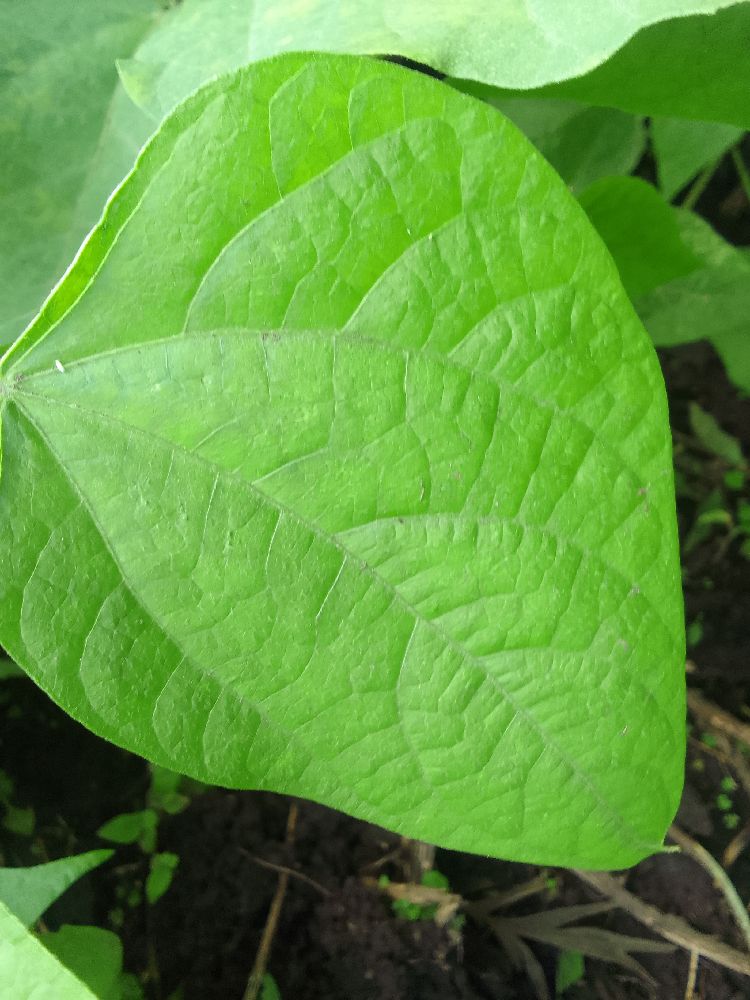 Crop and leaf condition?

common bean, healthy
